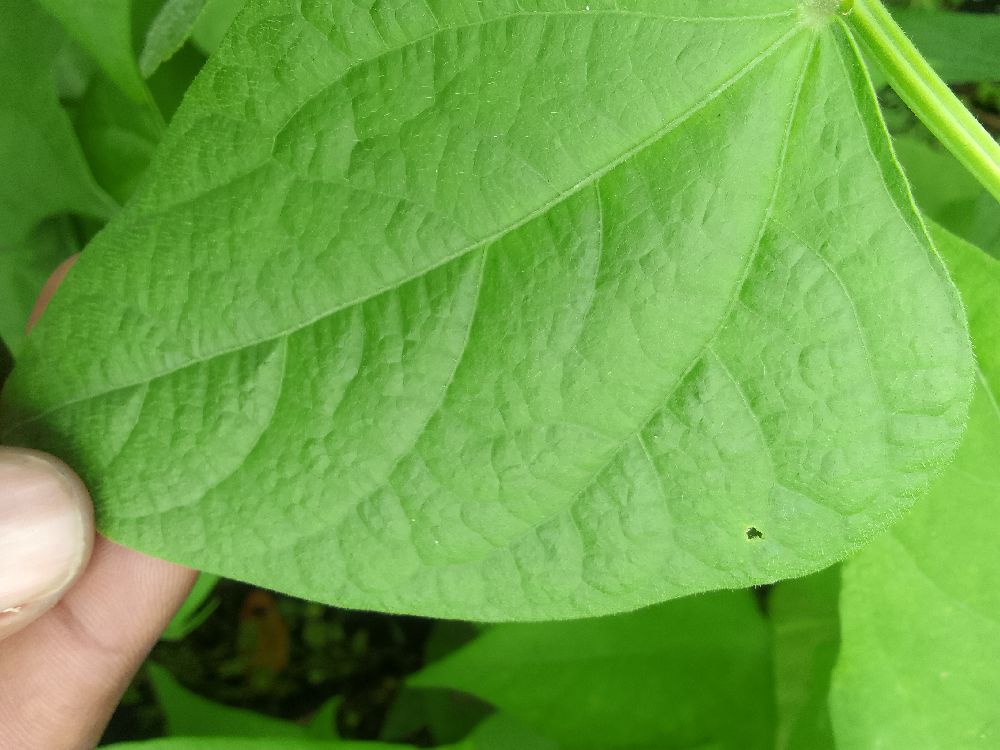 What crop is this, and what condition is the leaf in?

common bean, healthy
